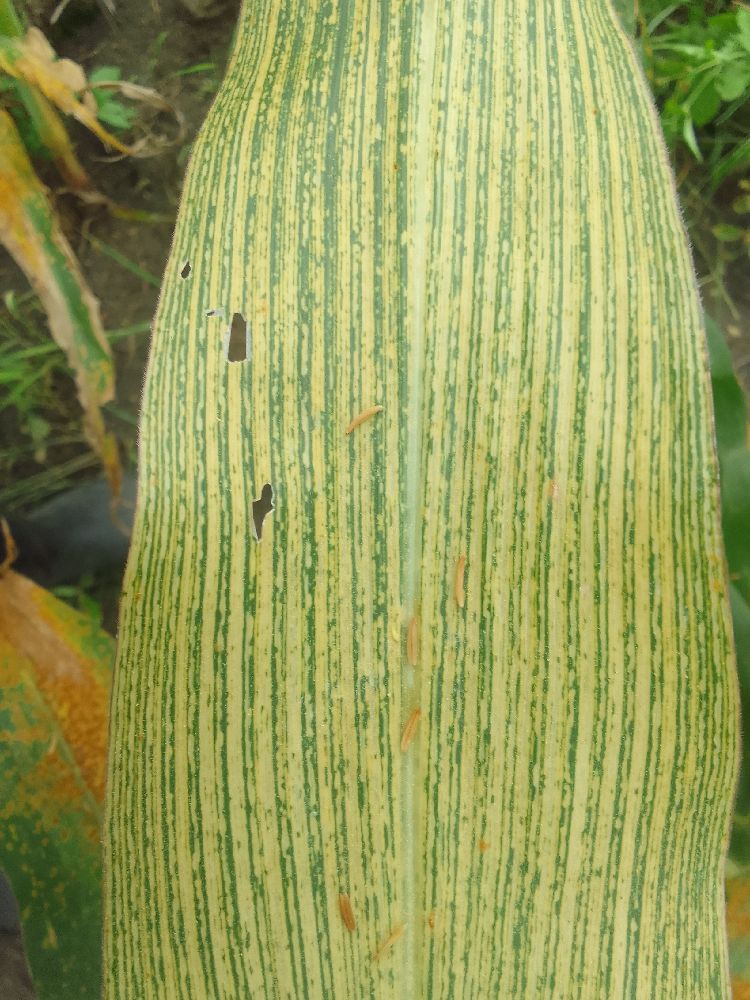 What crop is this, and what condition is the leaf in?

maize, maize streak virus
